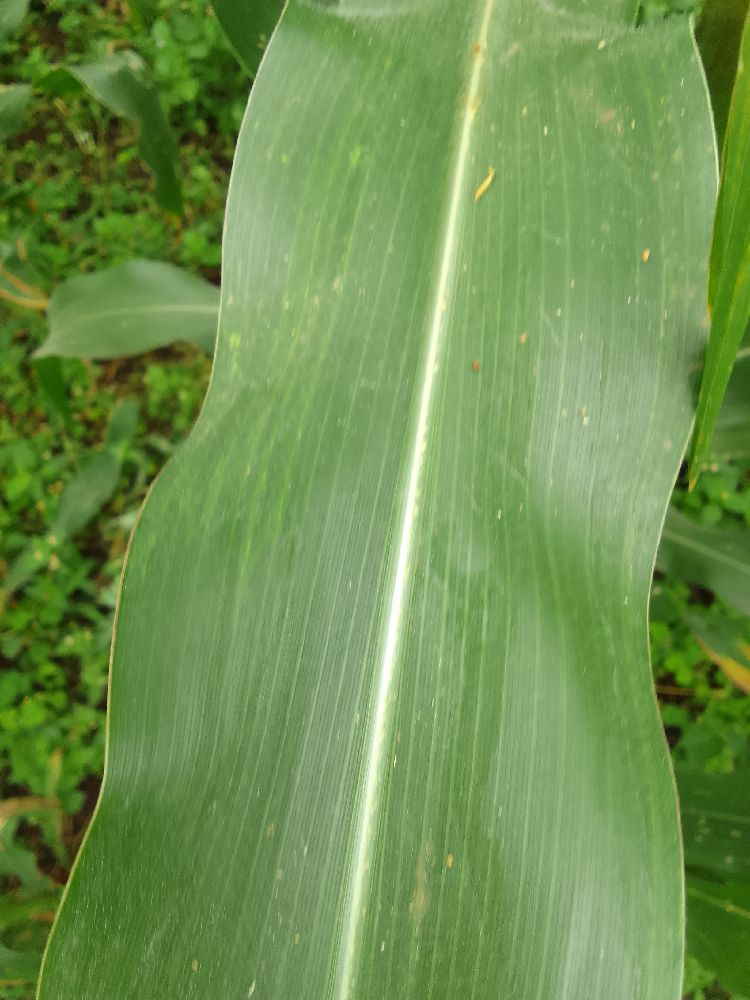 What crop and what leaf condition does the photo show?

maize, healthy
